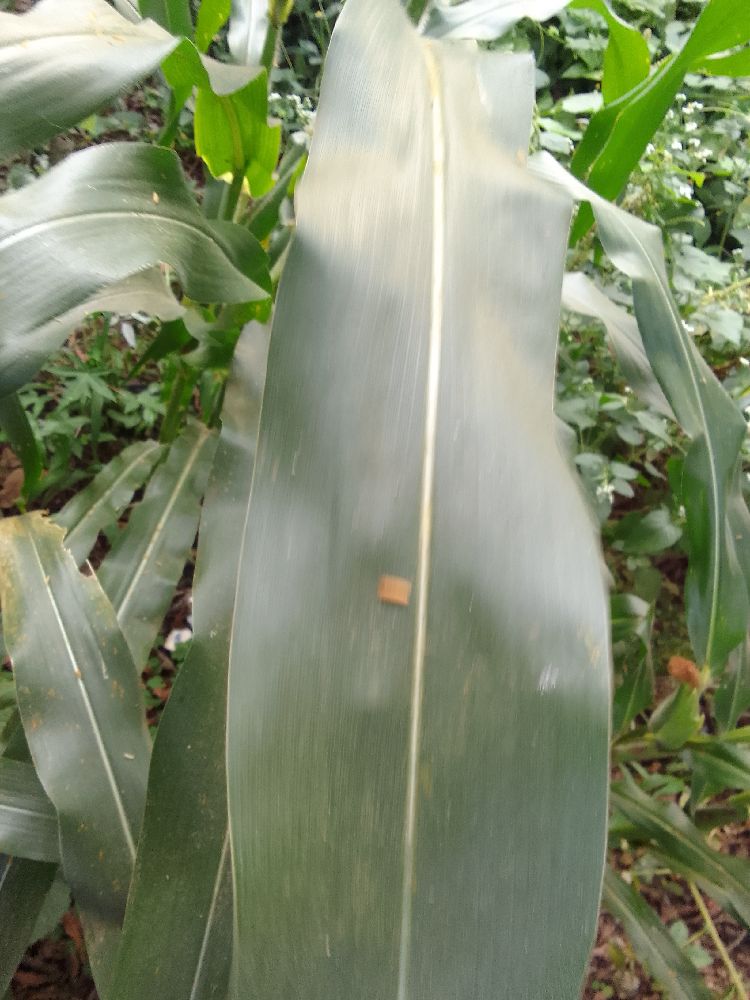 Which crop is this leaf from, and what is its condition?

maize, healthy
